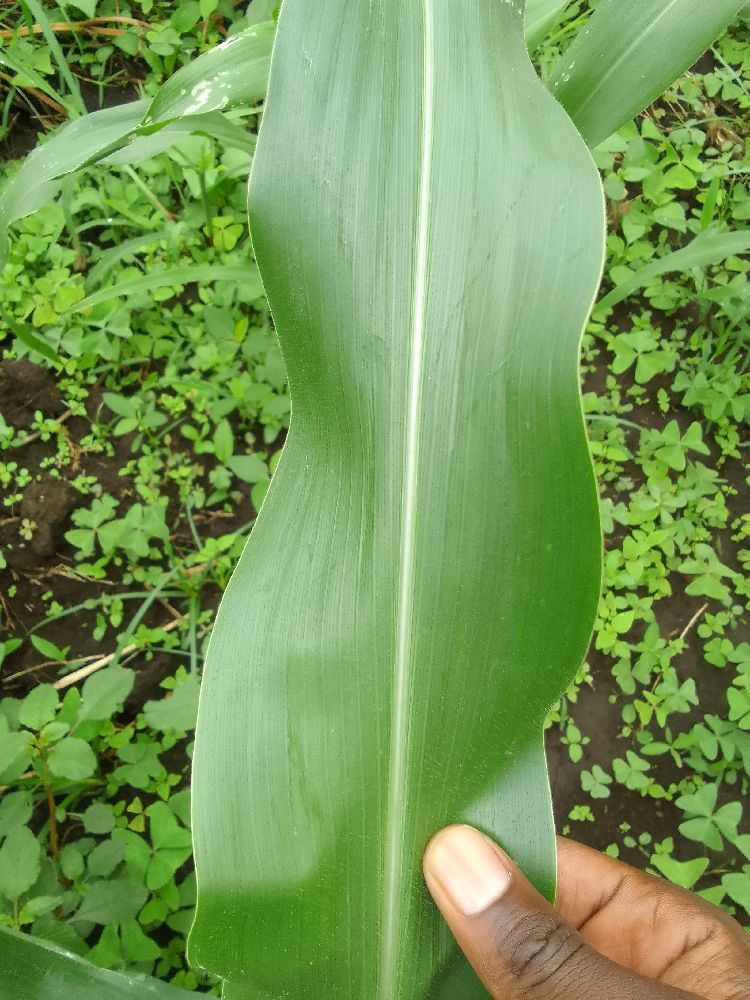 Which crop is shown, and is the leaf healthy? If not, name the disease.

maize, healthy
